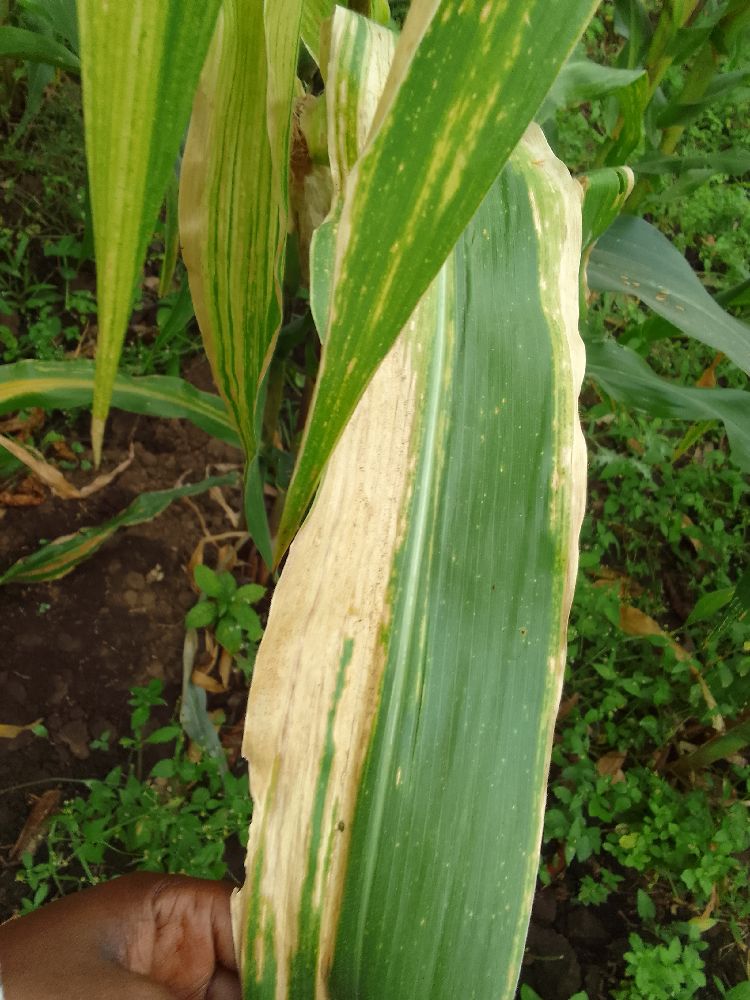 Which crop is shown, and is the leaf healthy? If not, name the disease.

maize, maize lethal necrosis
